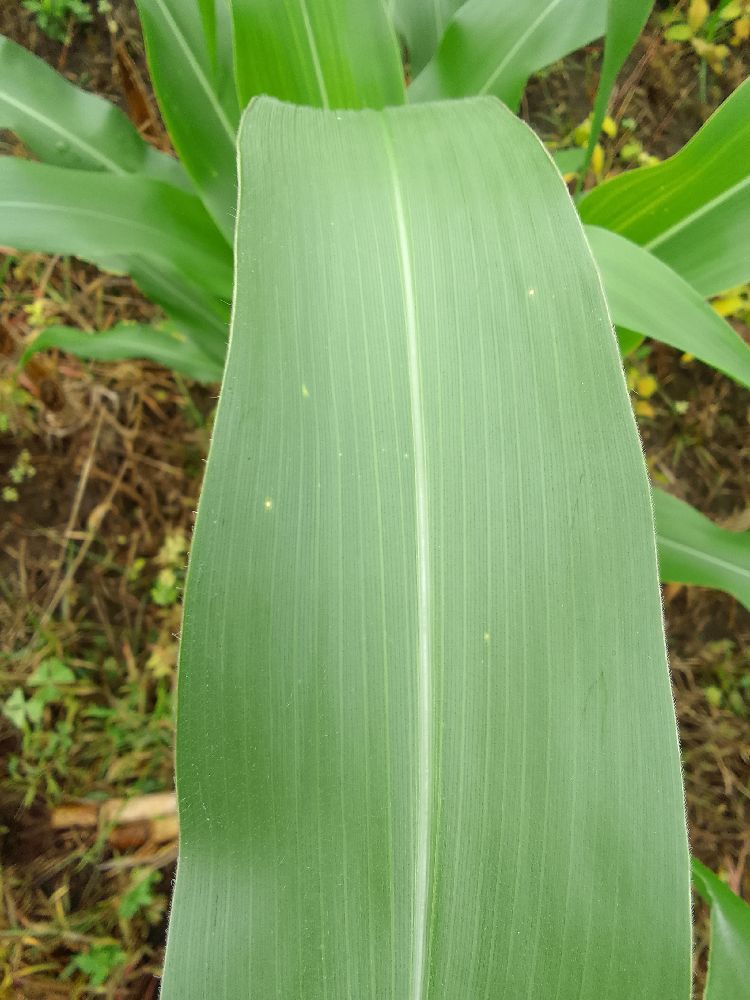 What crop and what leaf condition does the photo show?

maize, healthy
